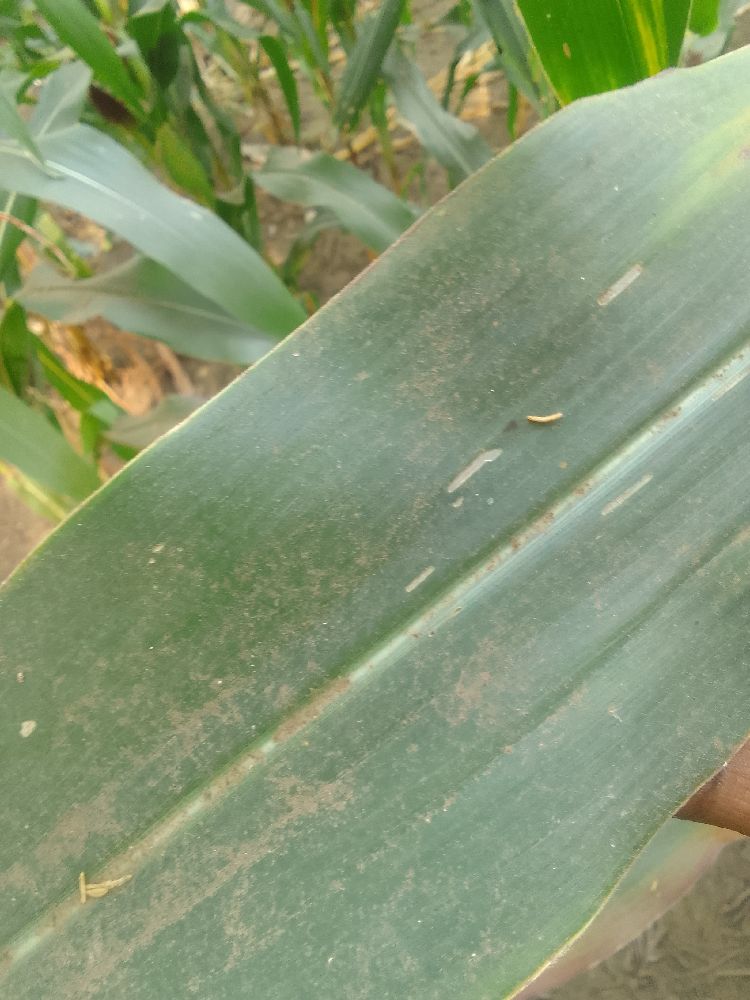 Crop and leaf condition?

maize, healthy
